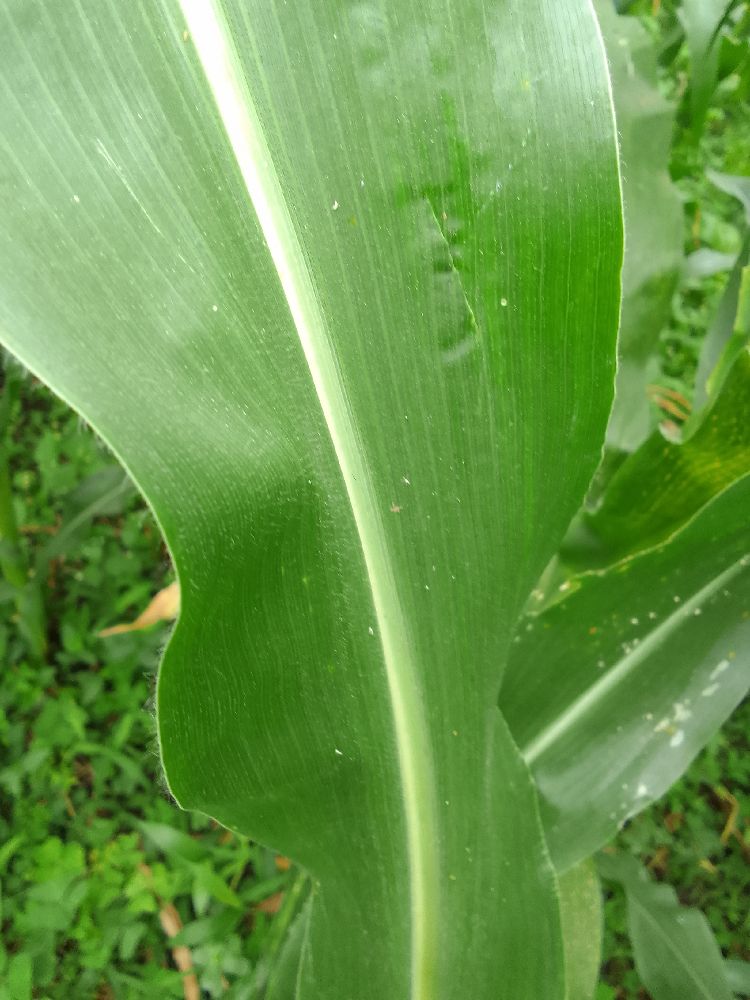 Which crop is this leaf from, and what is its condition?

maize, healthy
